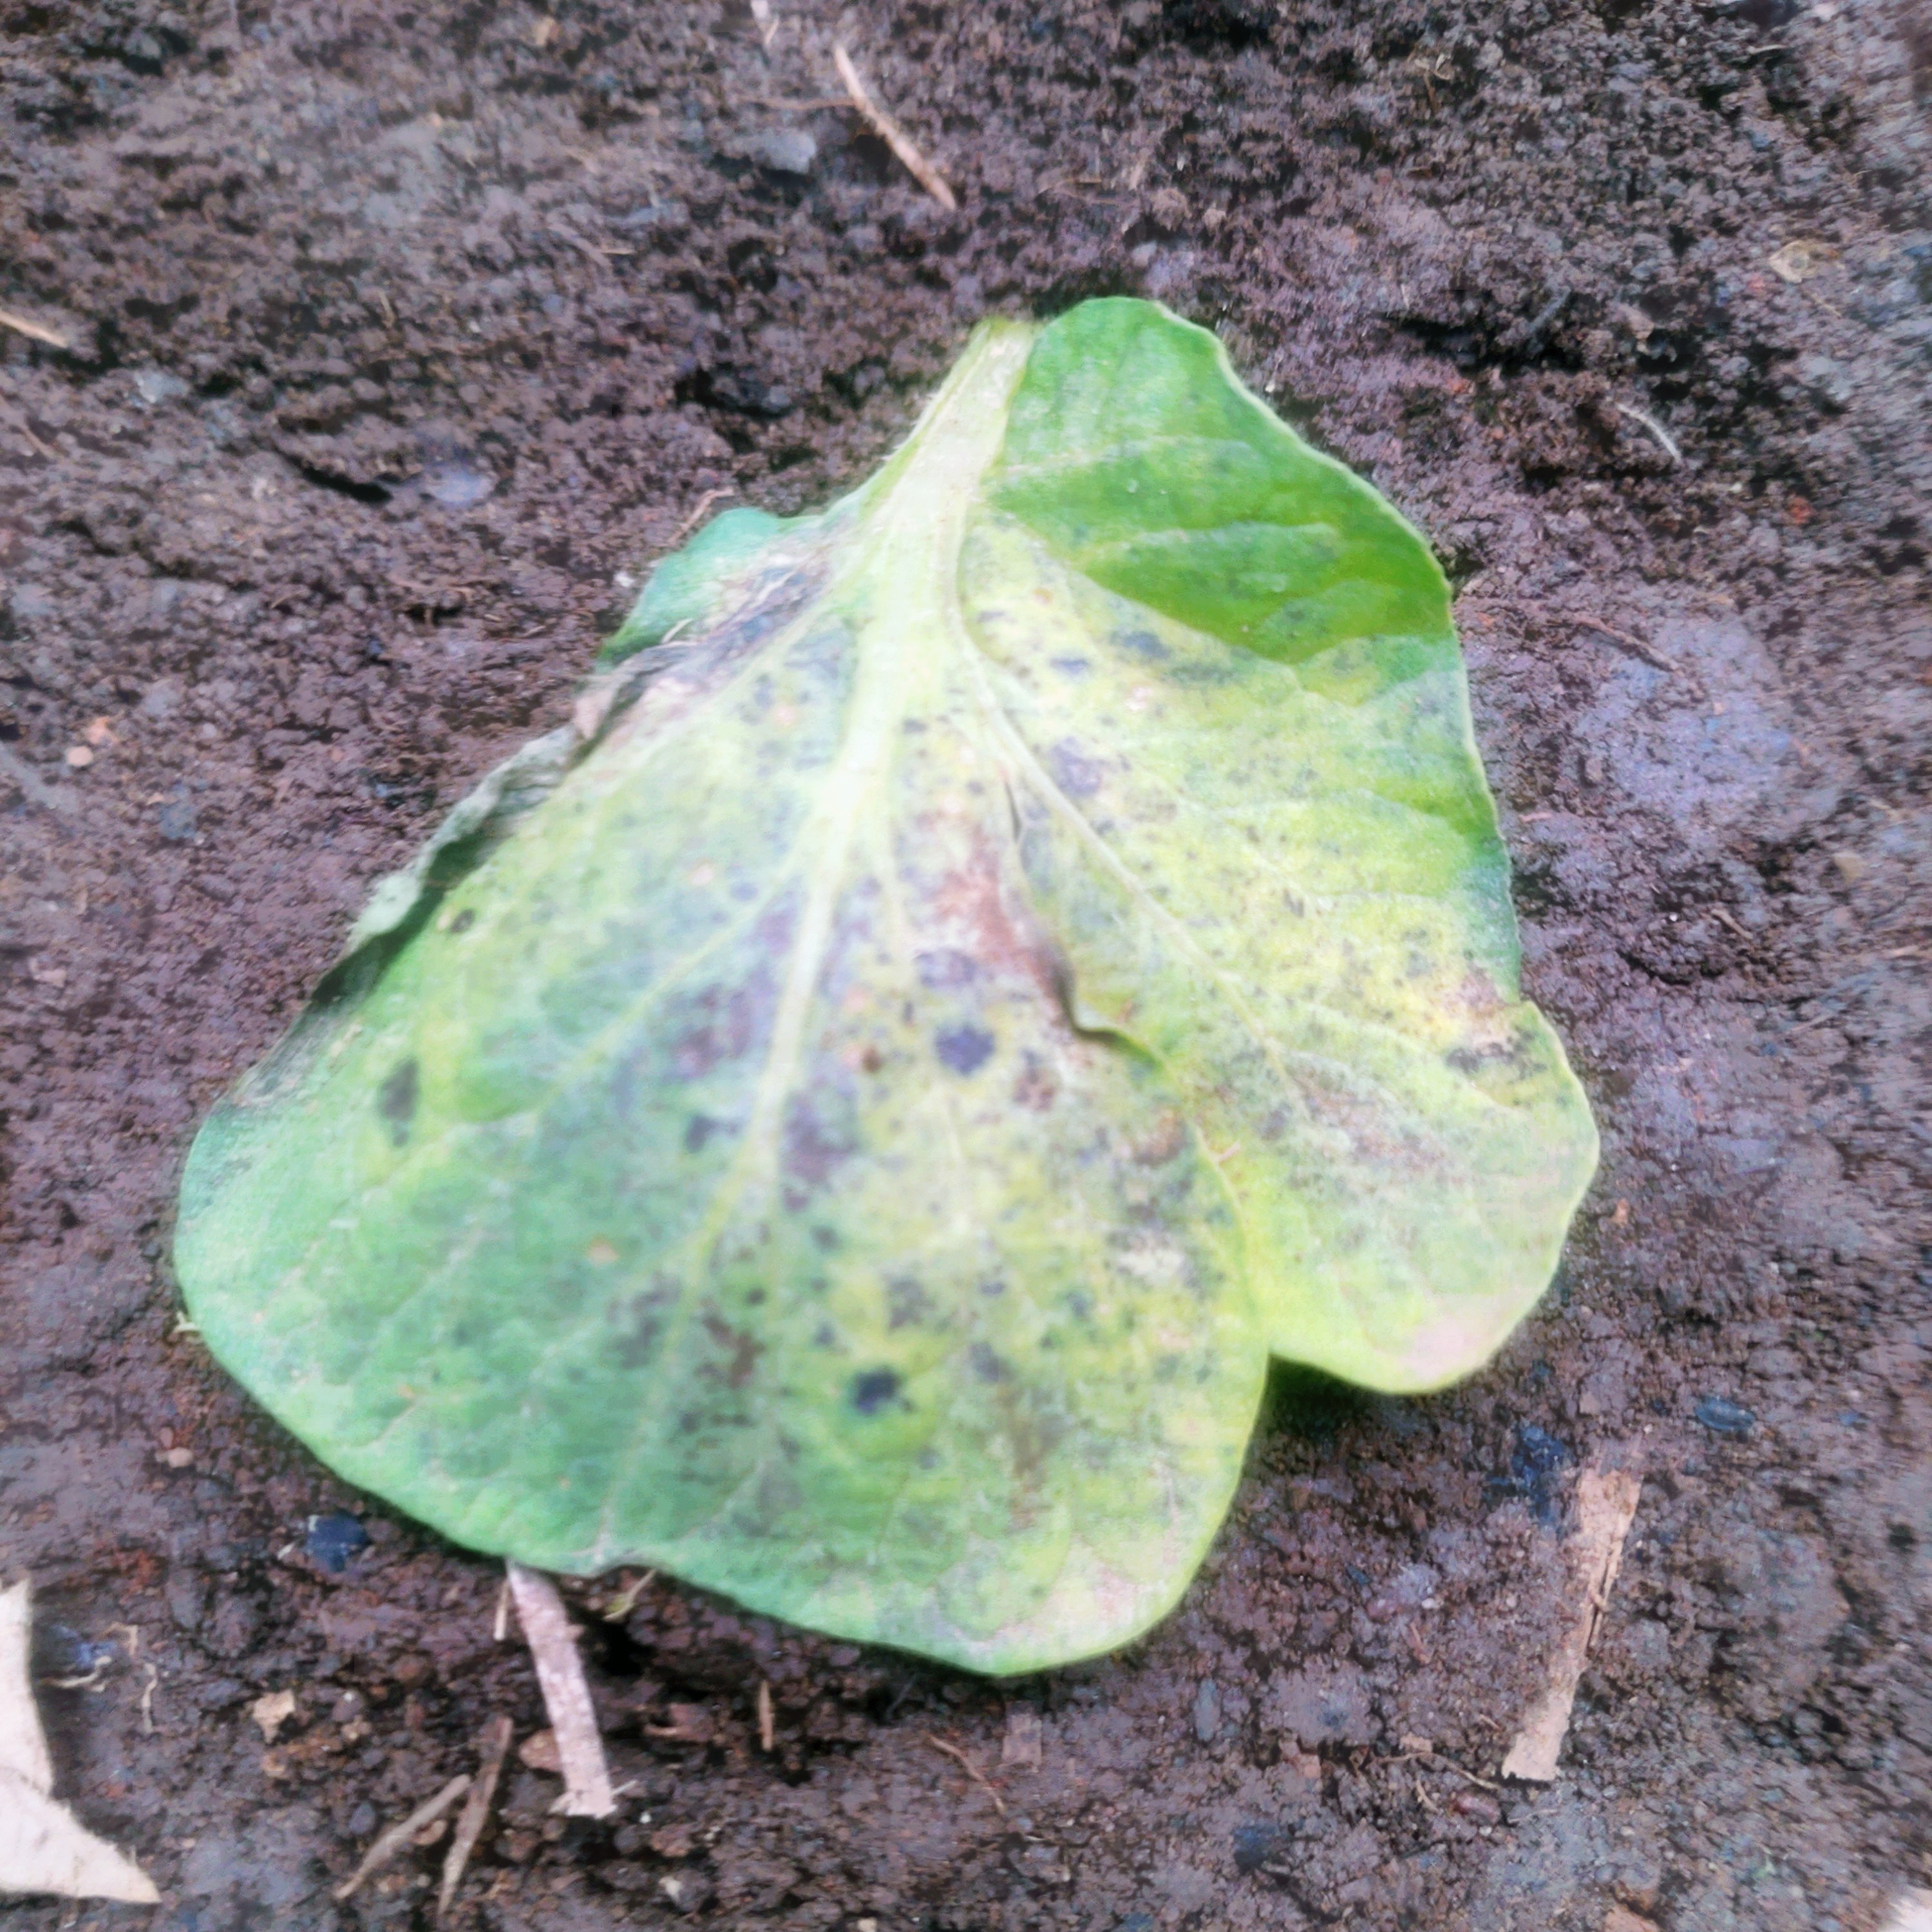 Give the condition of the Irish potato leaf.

late blight
